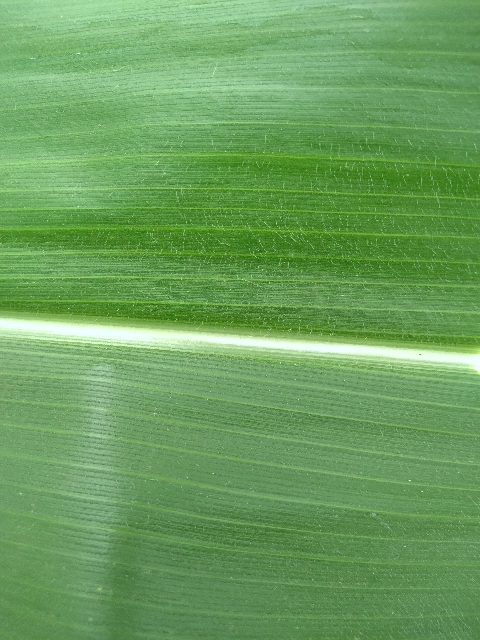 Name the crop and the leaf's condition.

maize, healthy
